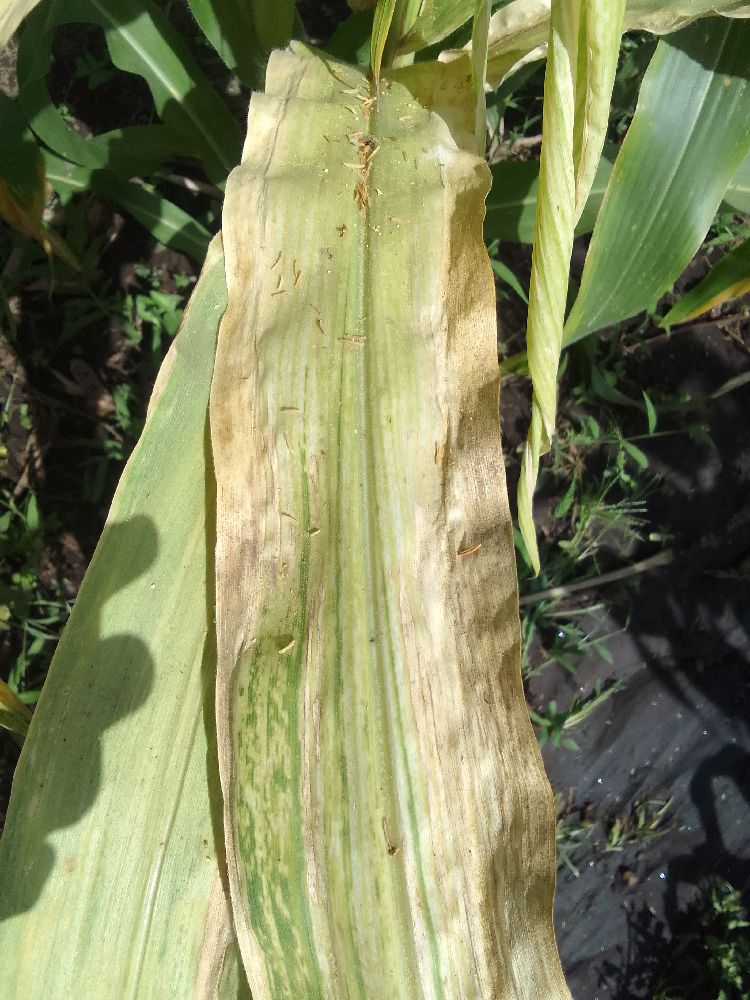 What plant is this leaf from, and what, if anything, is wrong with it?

maize, maize lethal necrosis
